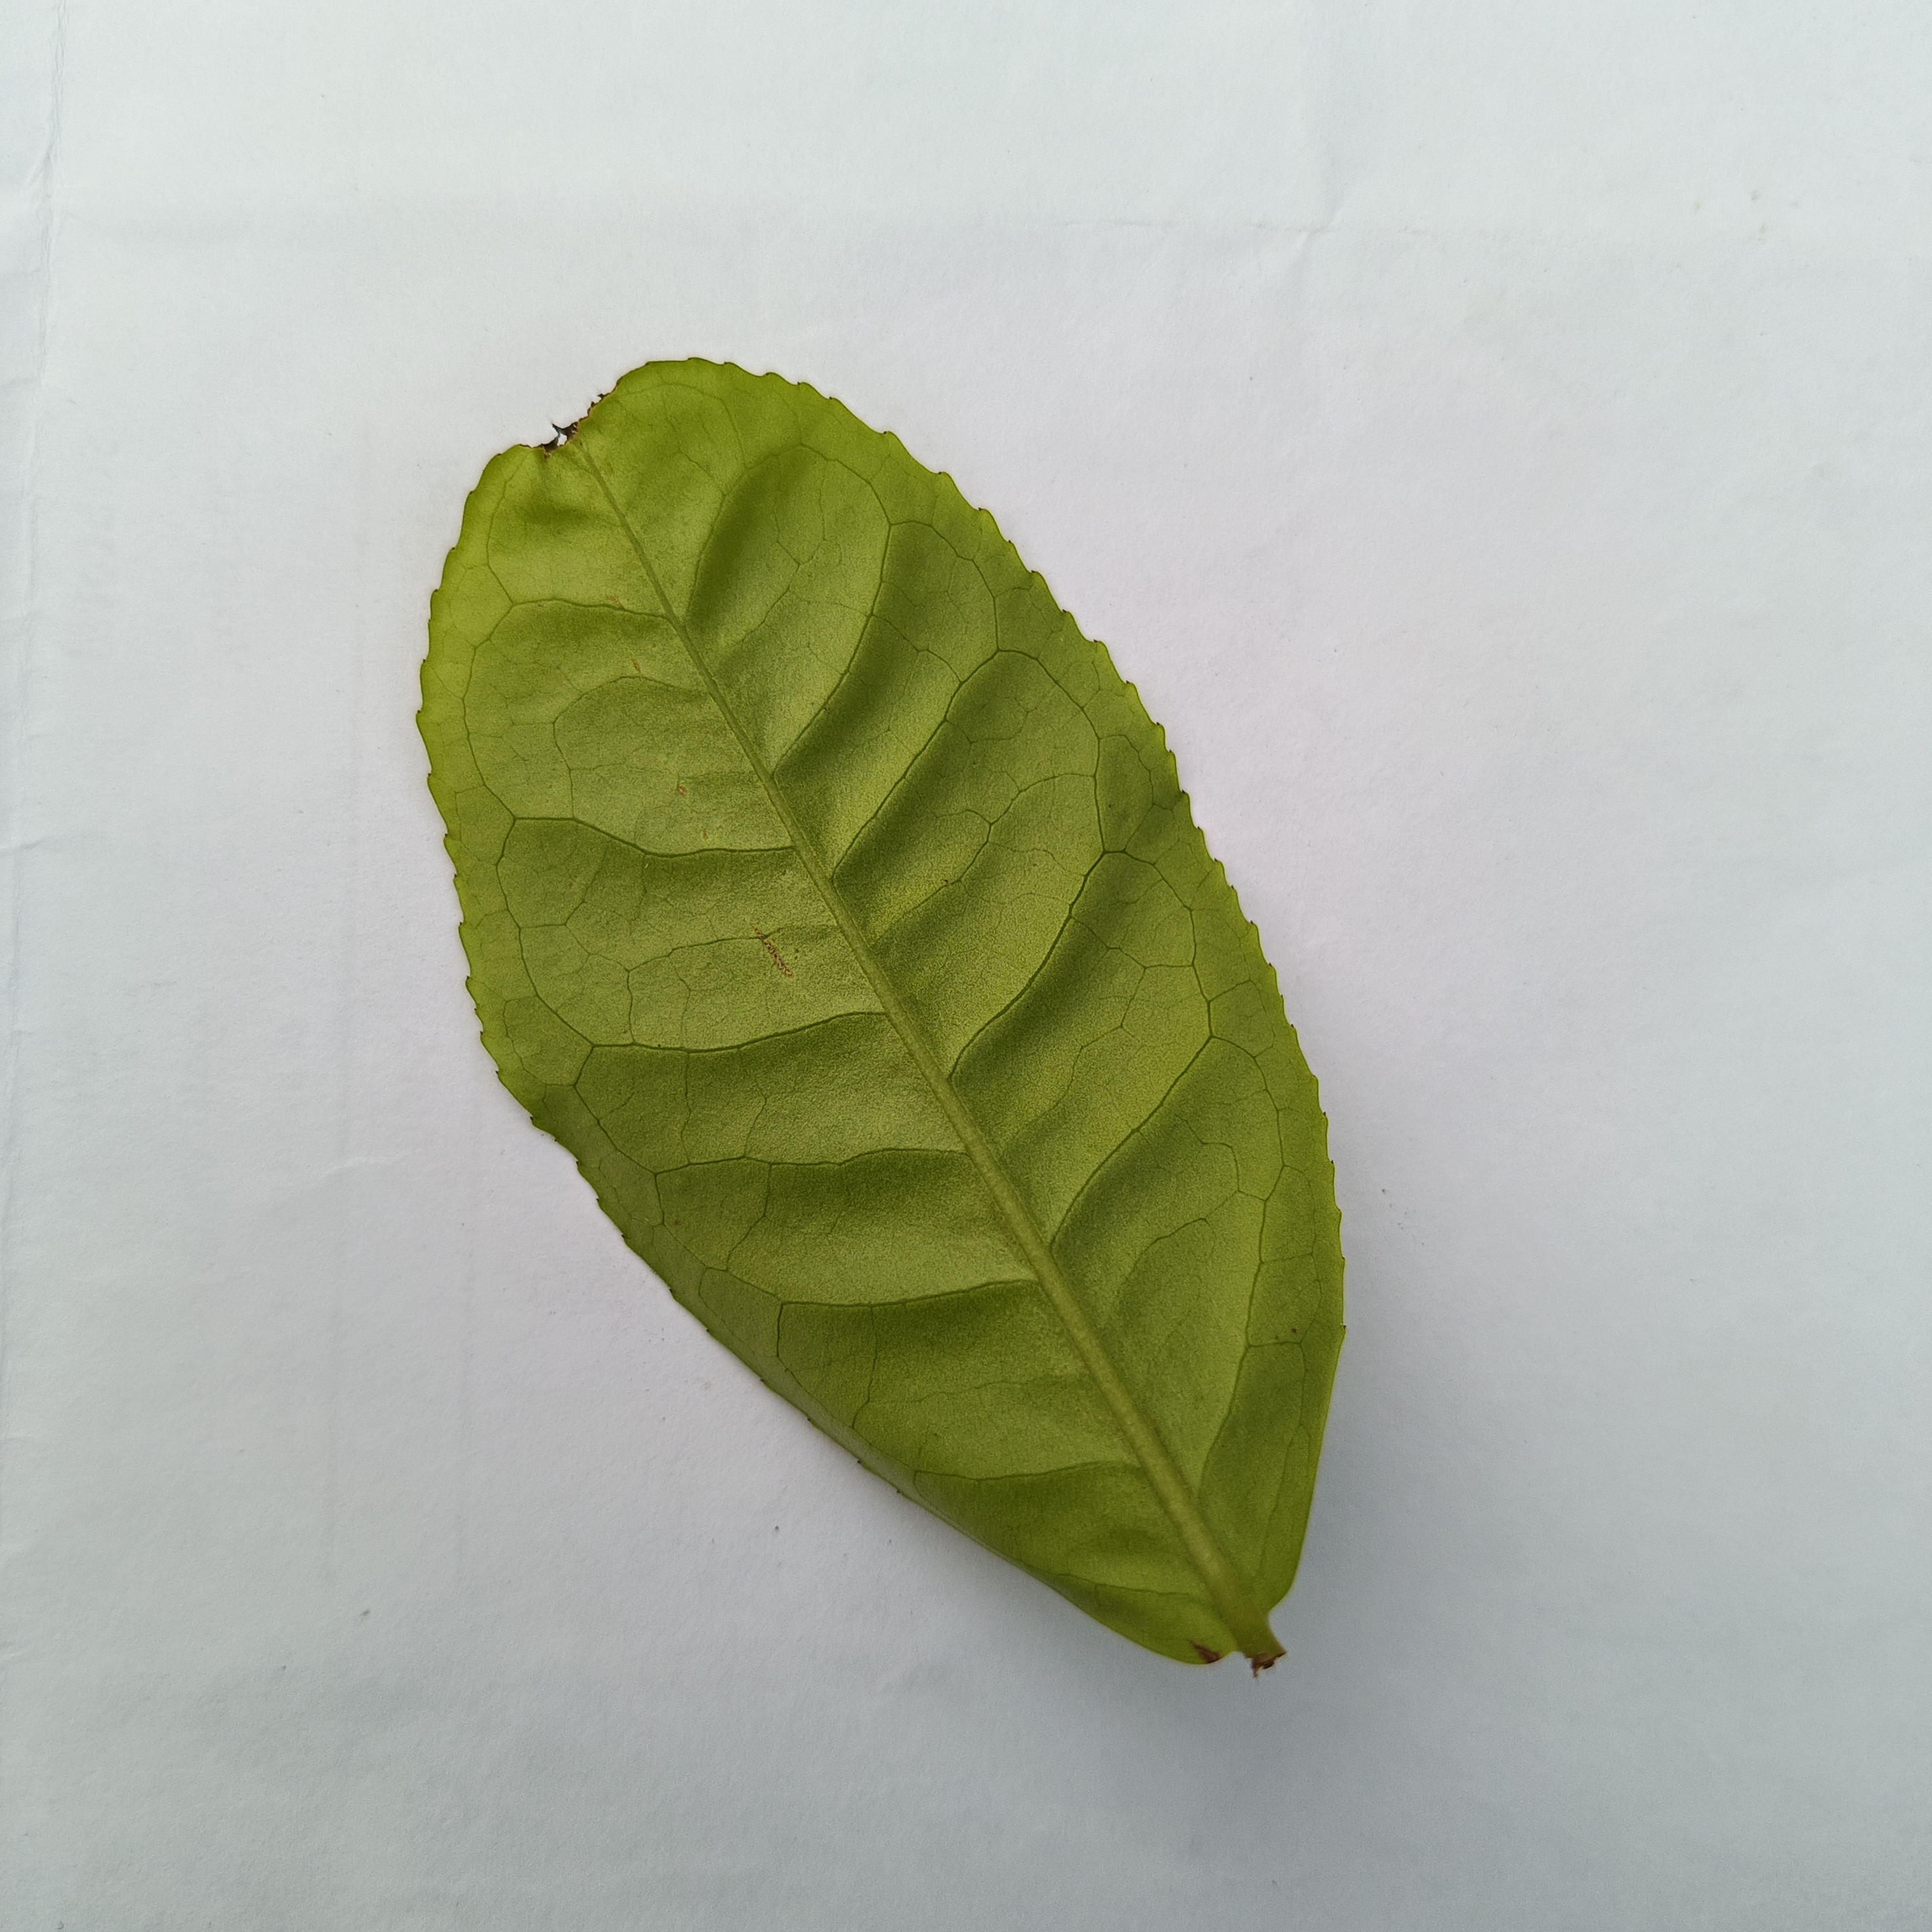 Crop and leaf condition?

tea, healthy
